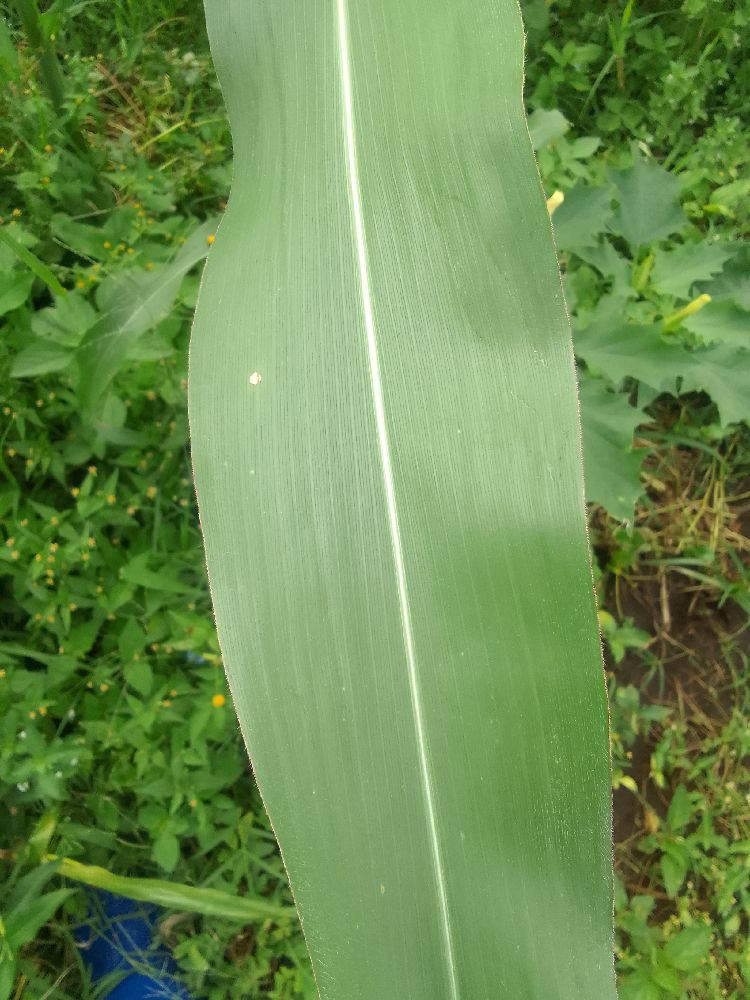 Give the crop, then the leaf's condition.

maize, healthy
